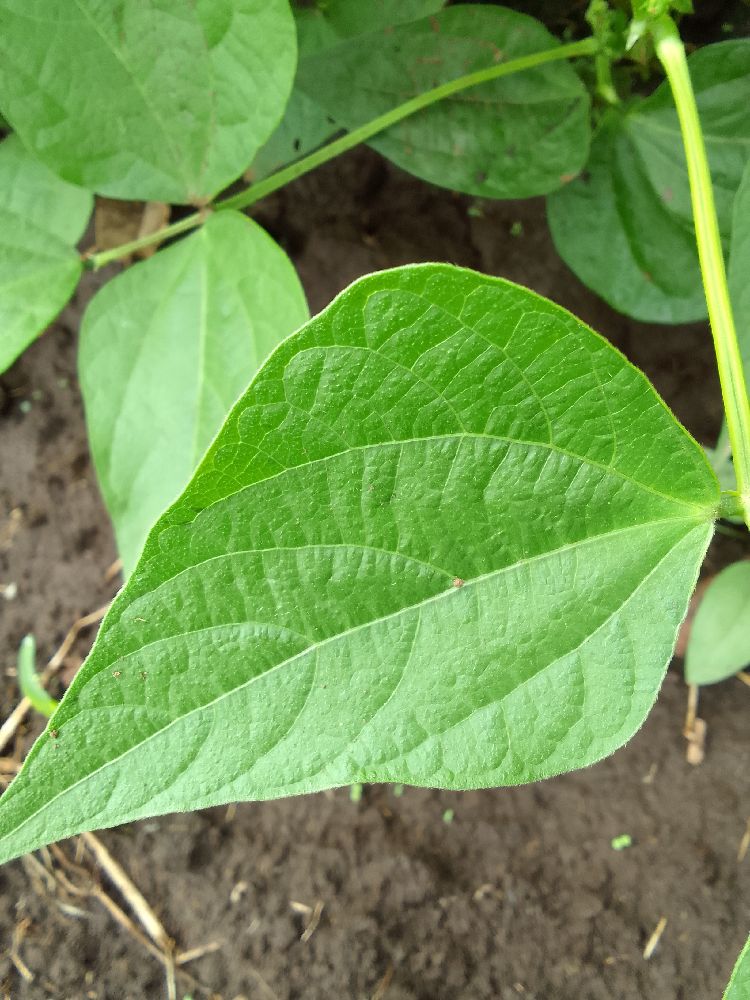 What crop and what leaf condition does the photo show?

common bean, healthy
